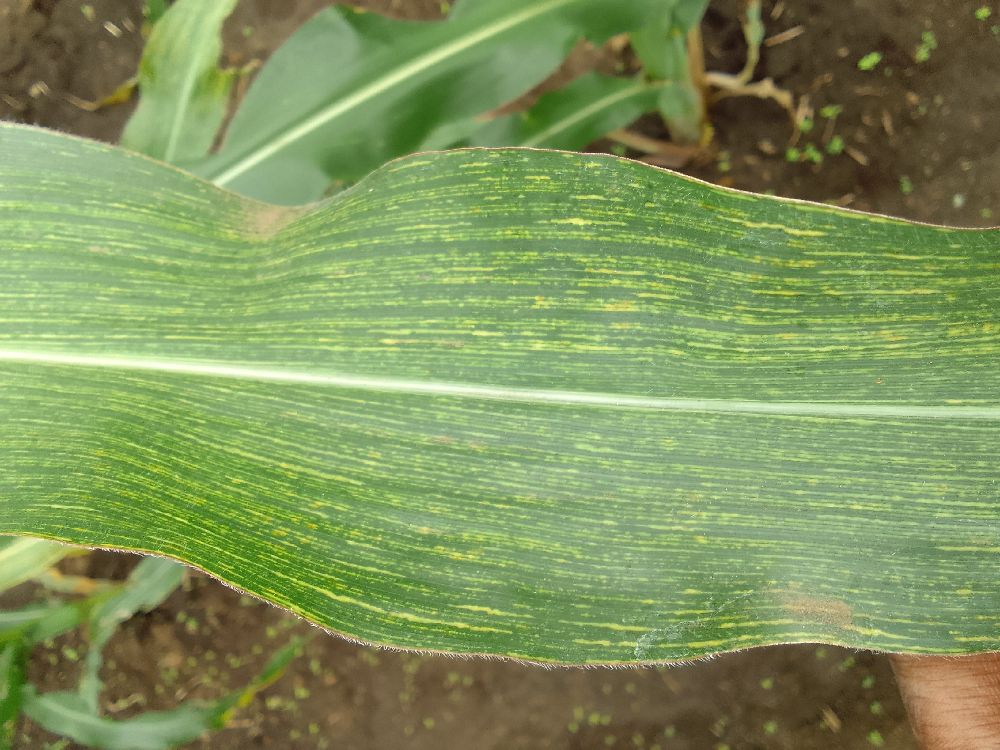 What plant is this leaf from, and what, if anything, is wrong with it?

maize, maize streak virus
